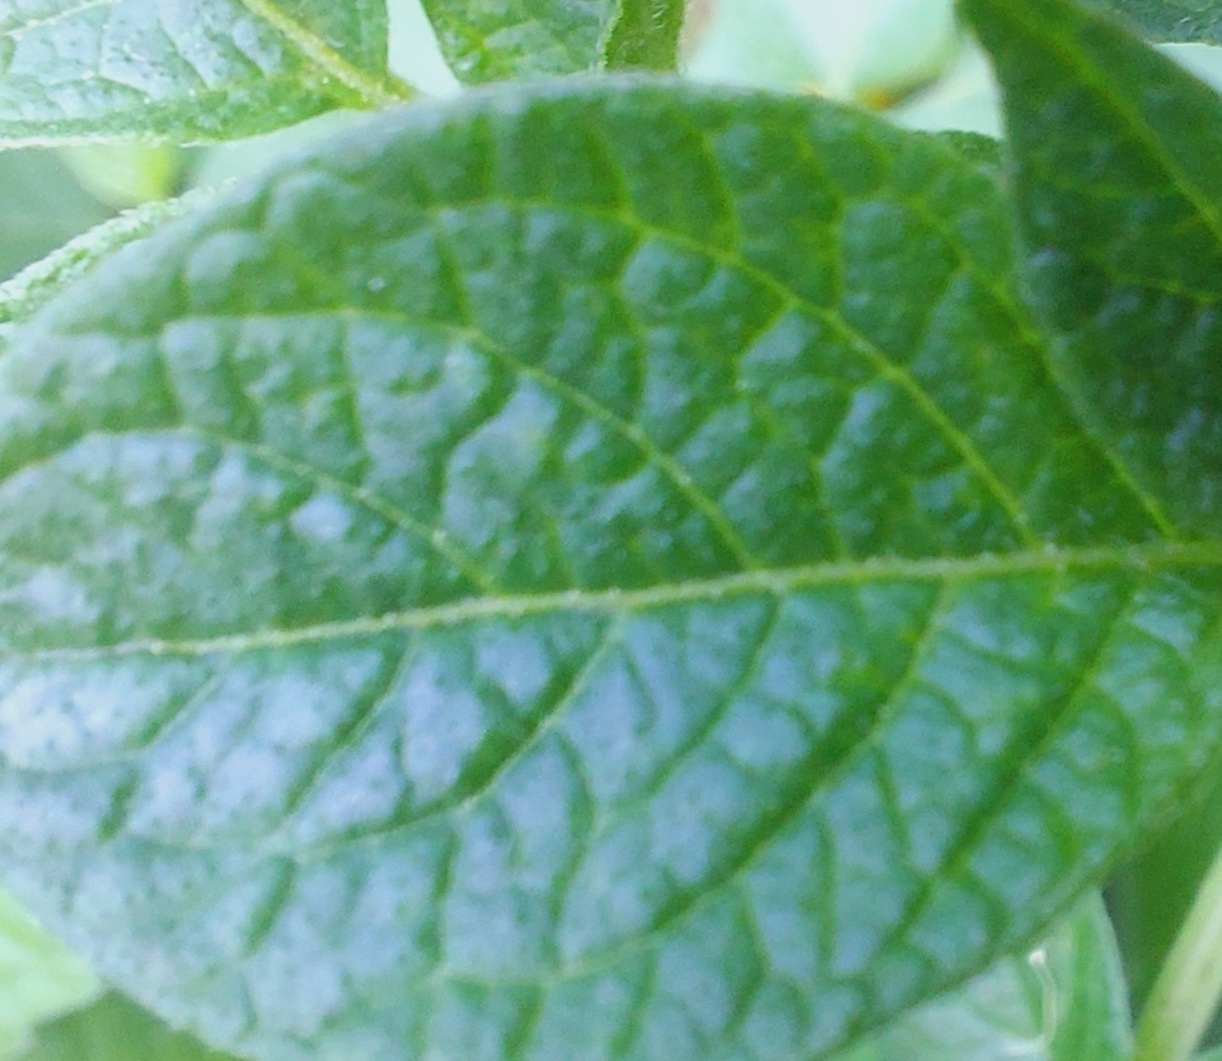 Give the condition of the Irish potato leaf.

healthy
